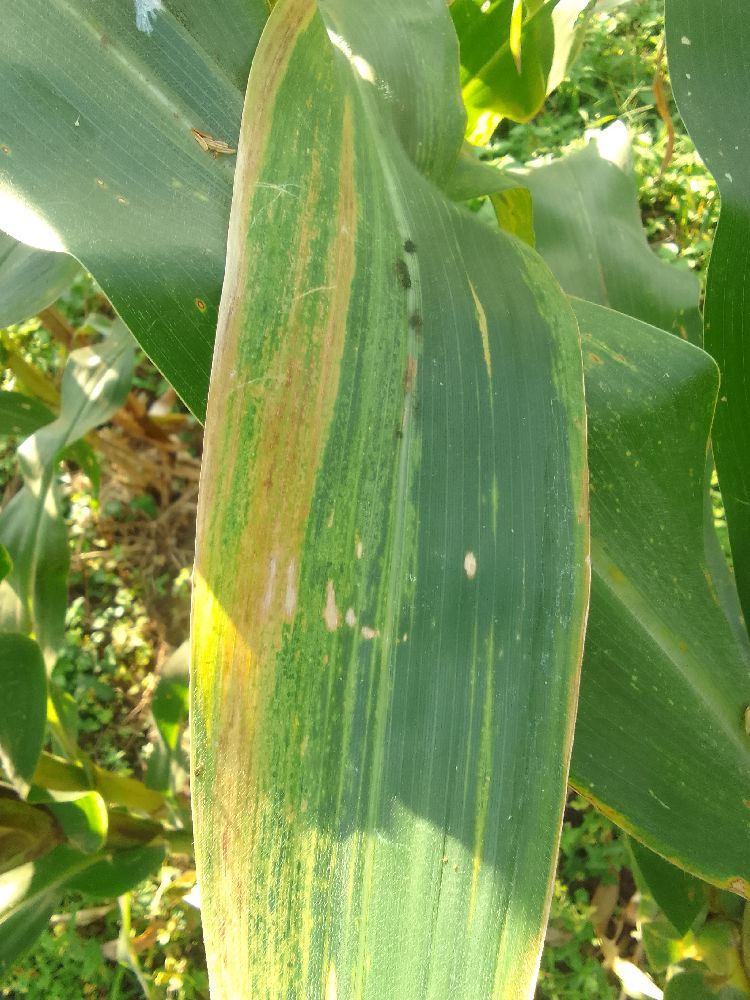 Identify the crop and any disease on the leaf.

maize, maize lethal necrosis
